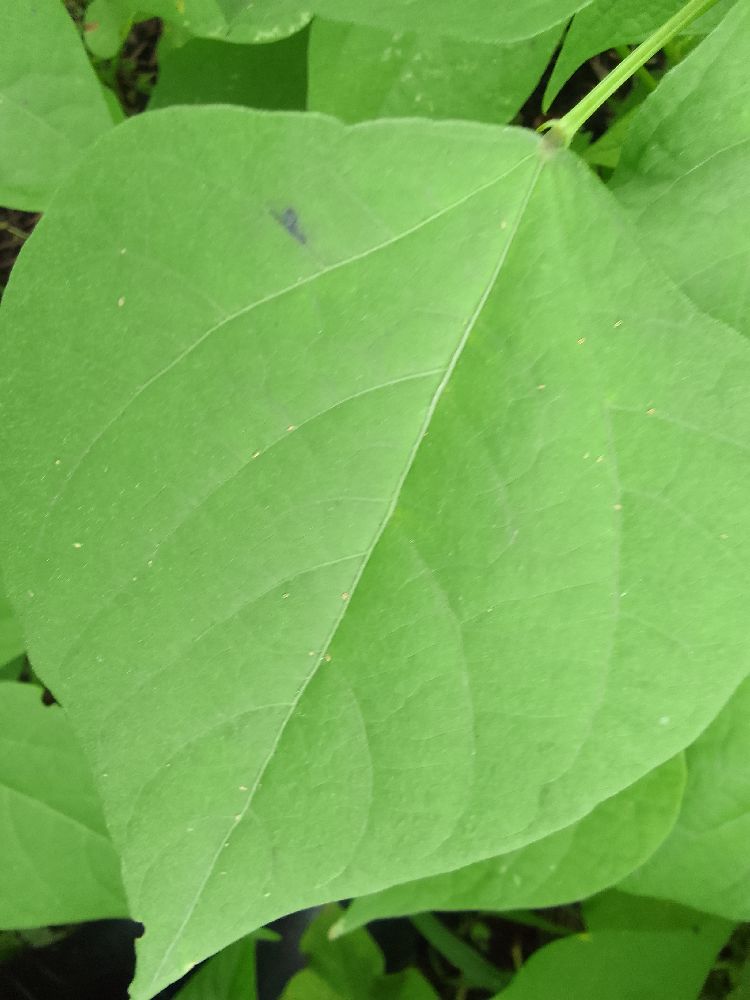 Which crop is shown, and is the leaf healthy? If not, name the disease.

common bean, healthy
